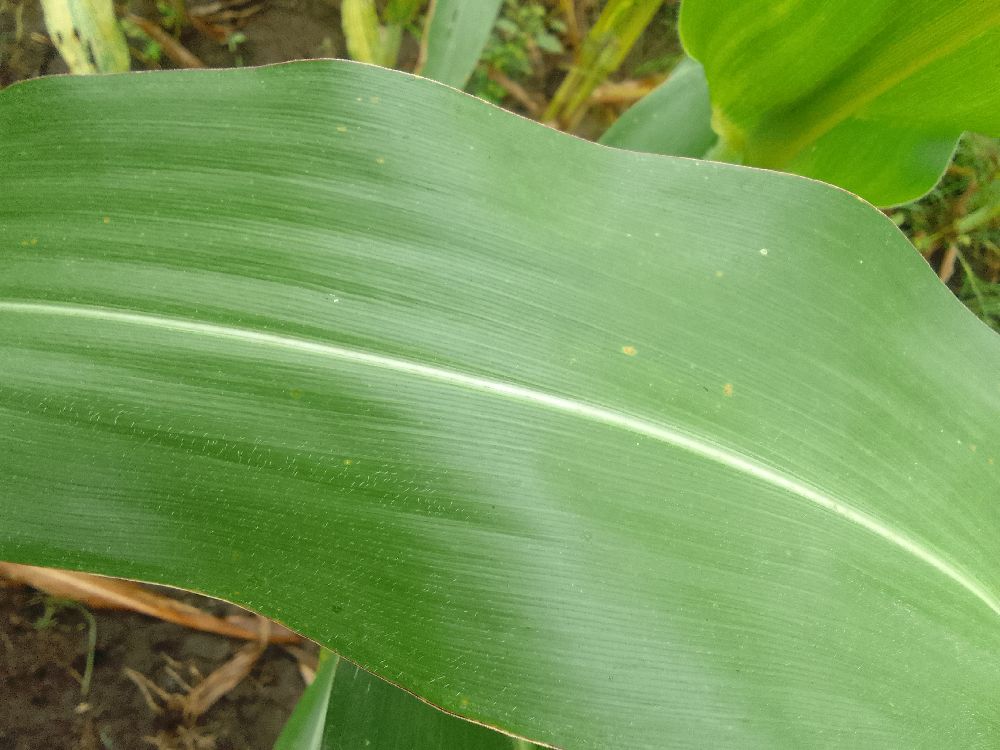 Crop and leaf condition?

maize, healthy
